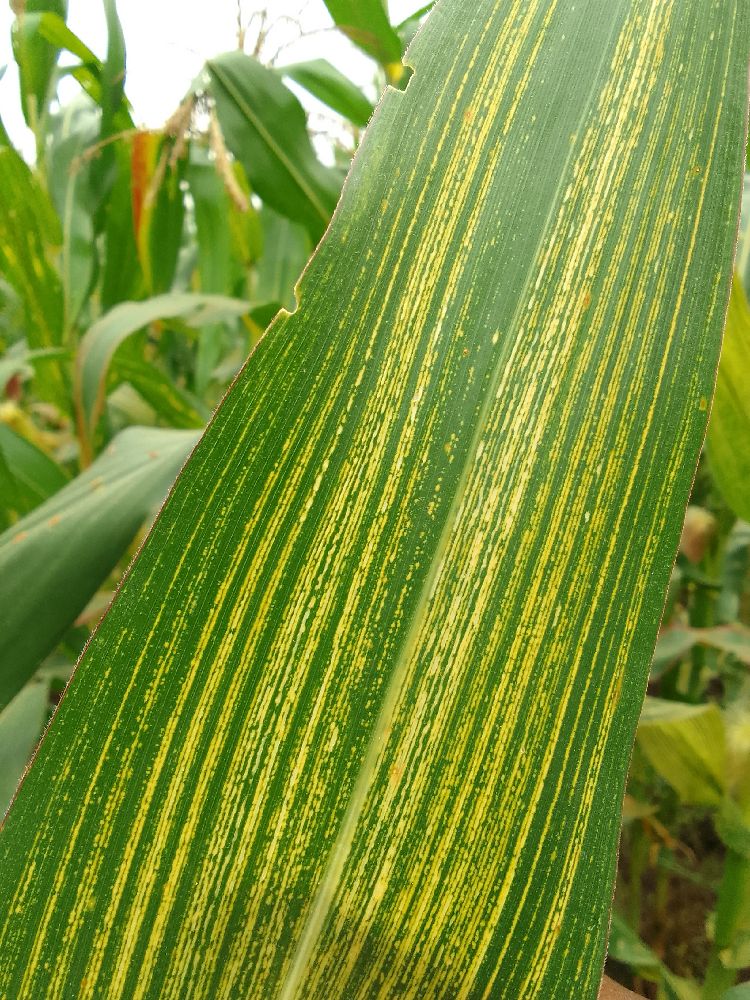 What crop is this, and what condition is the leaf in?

maize, maize streak virus
